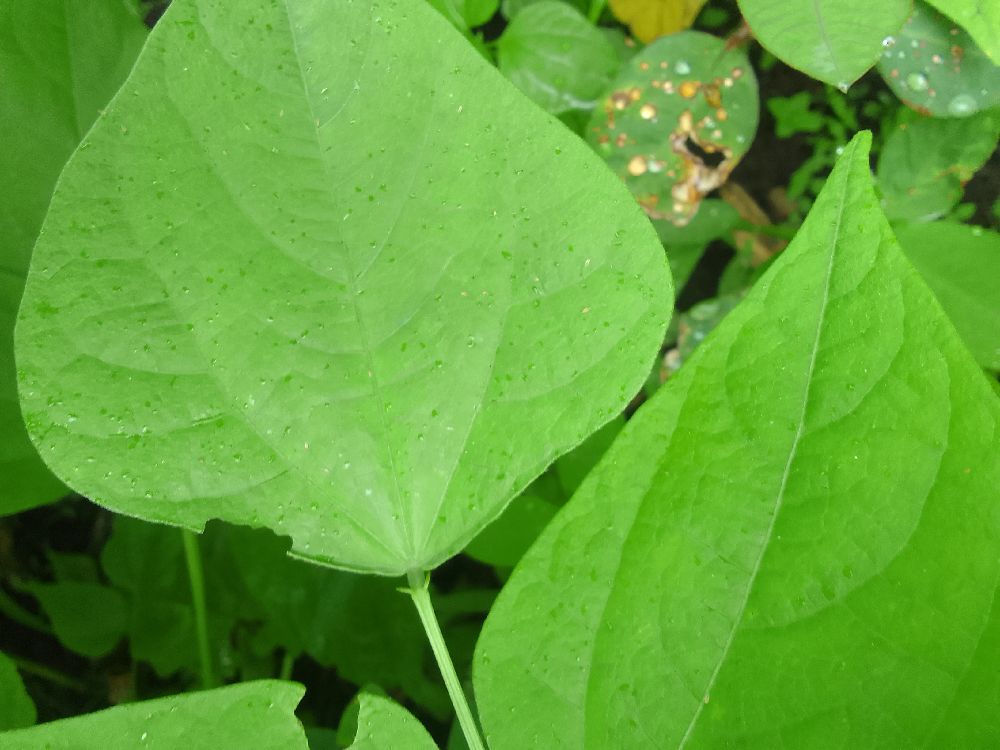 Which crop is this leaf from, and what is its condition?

common bean, healthy
